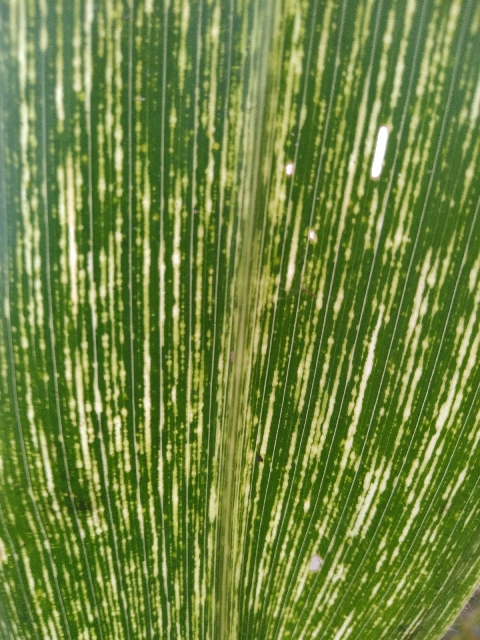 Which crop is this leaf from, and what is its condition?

maize, maize streak virus
